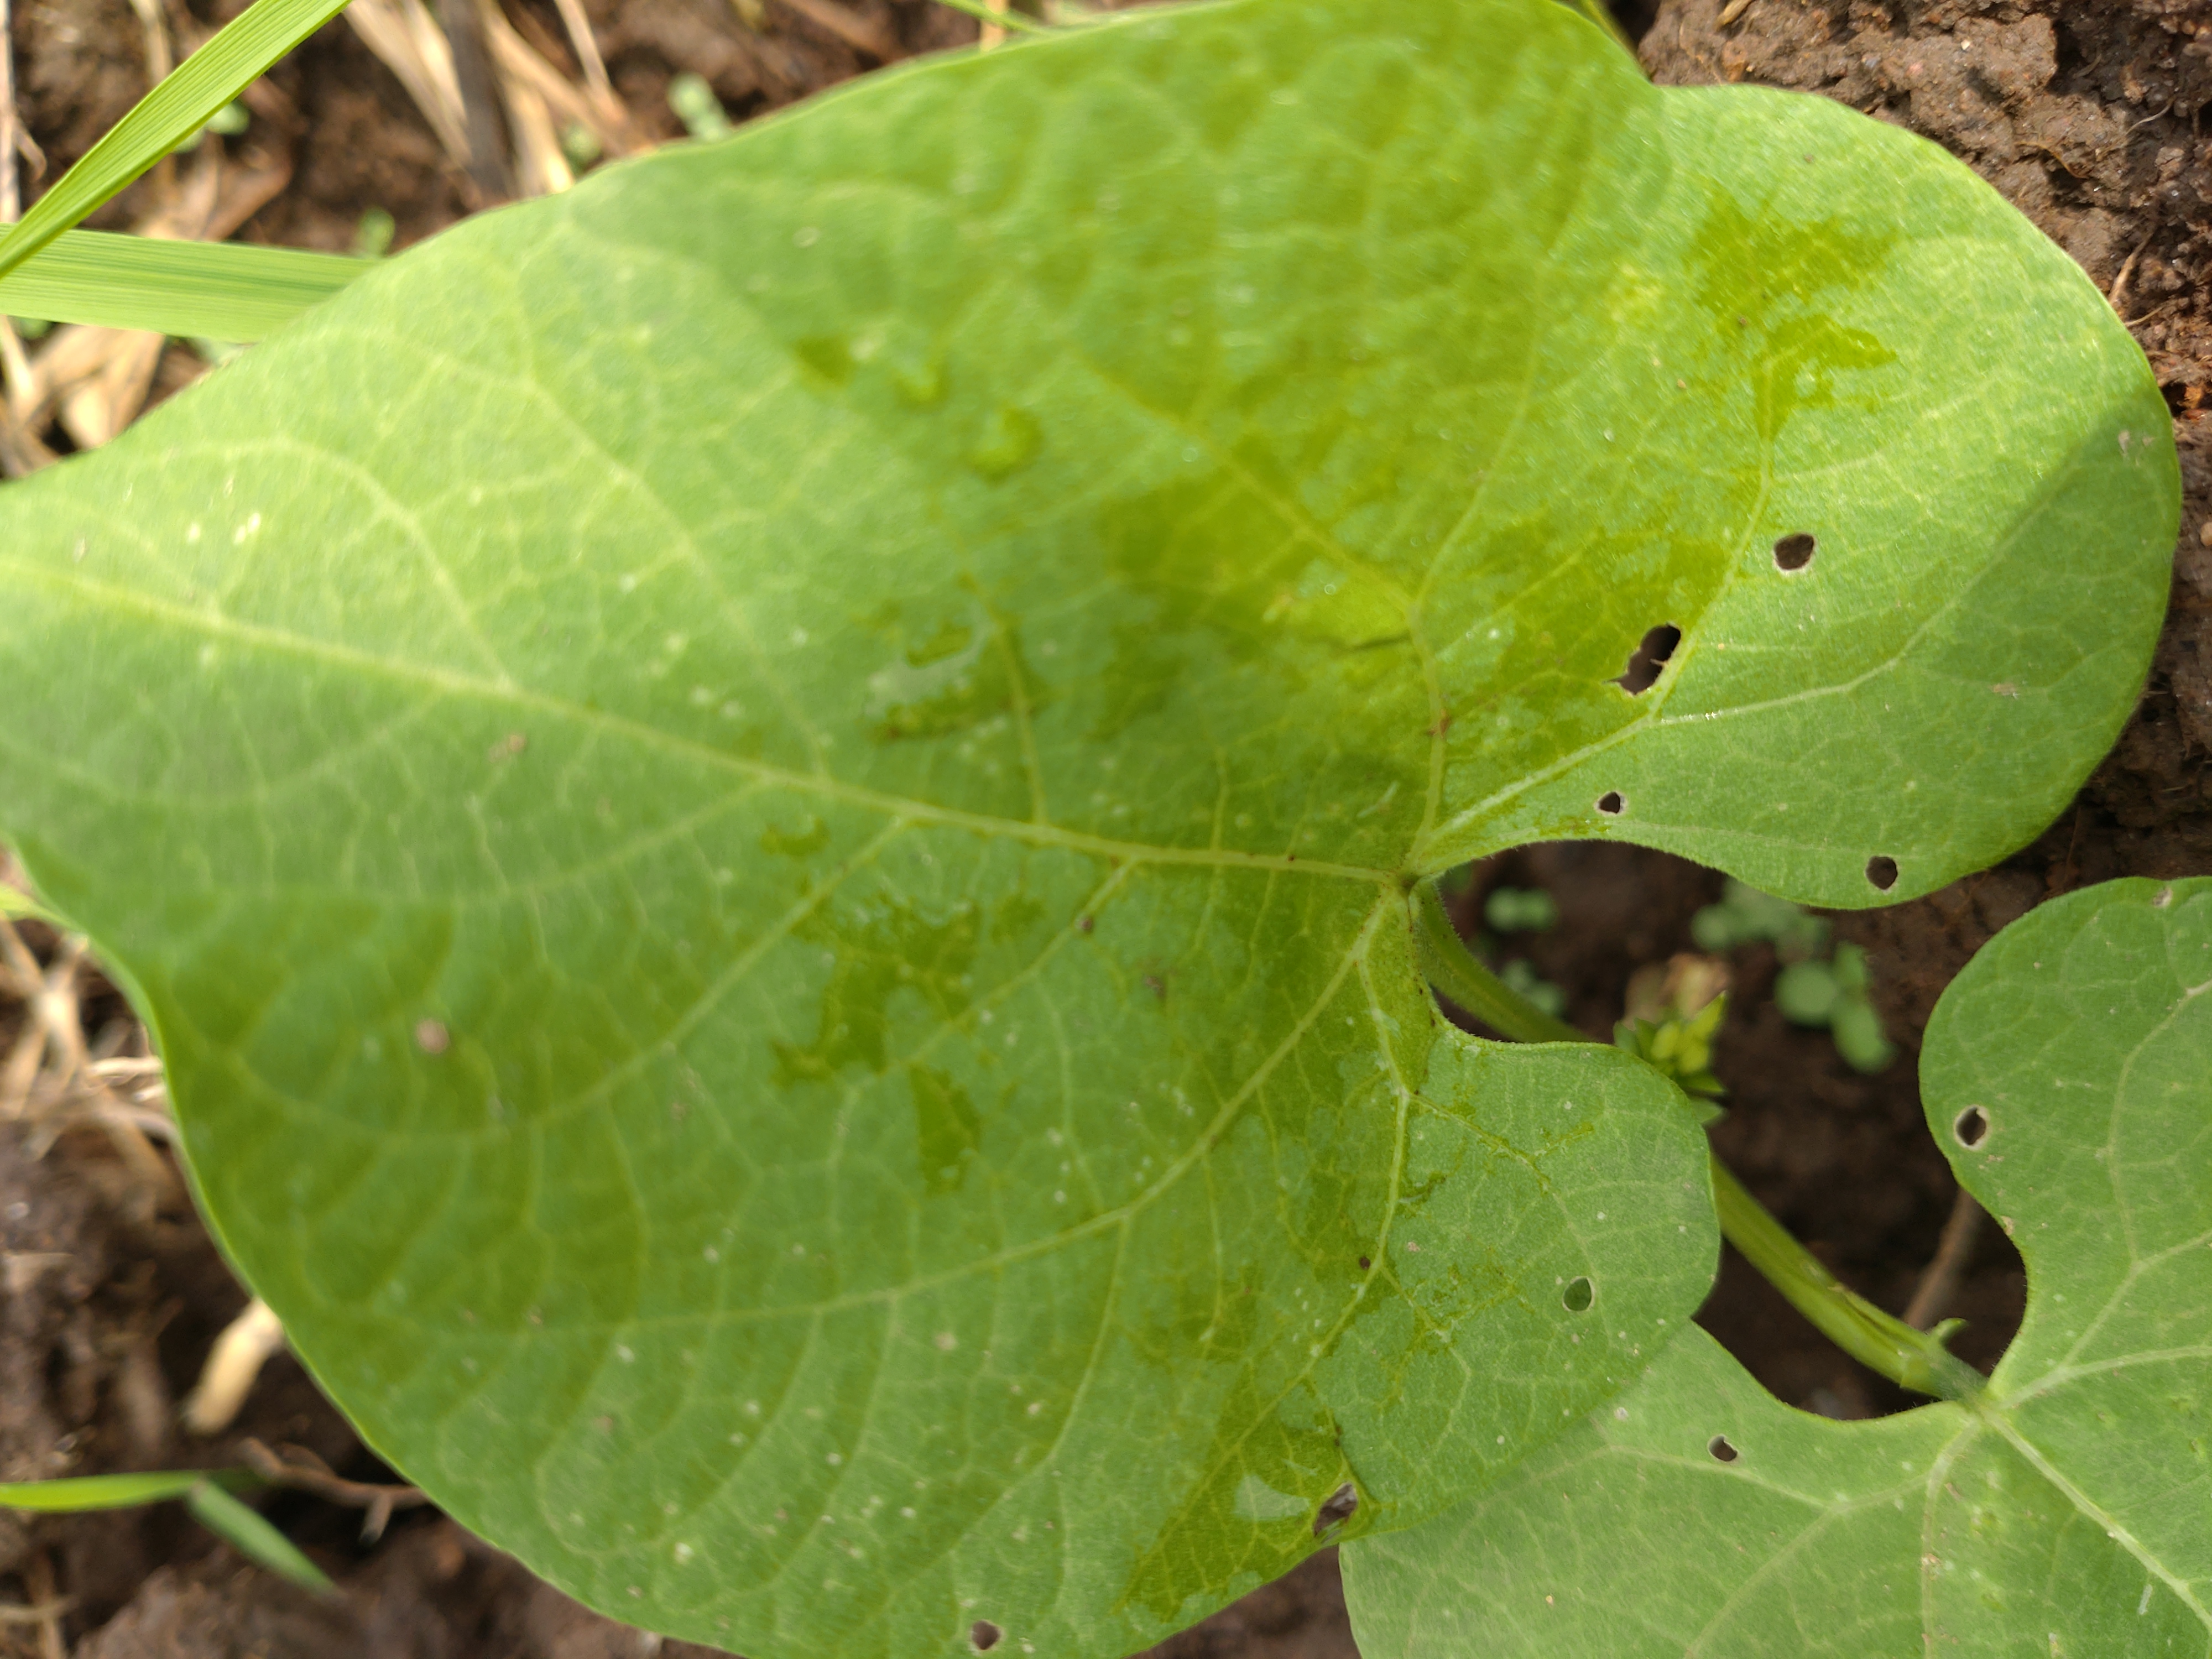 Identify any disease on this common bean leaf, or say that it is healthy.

healthy
